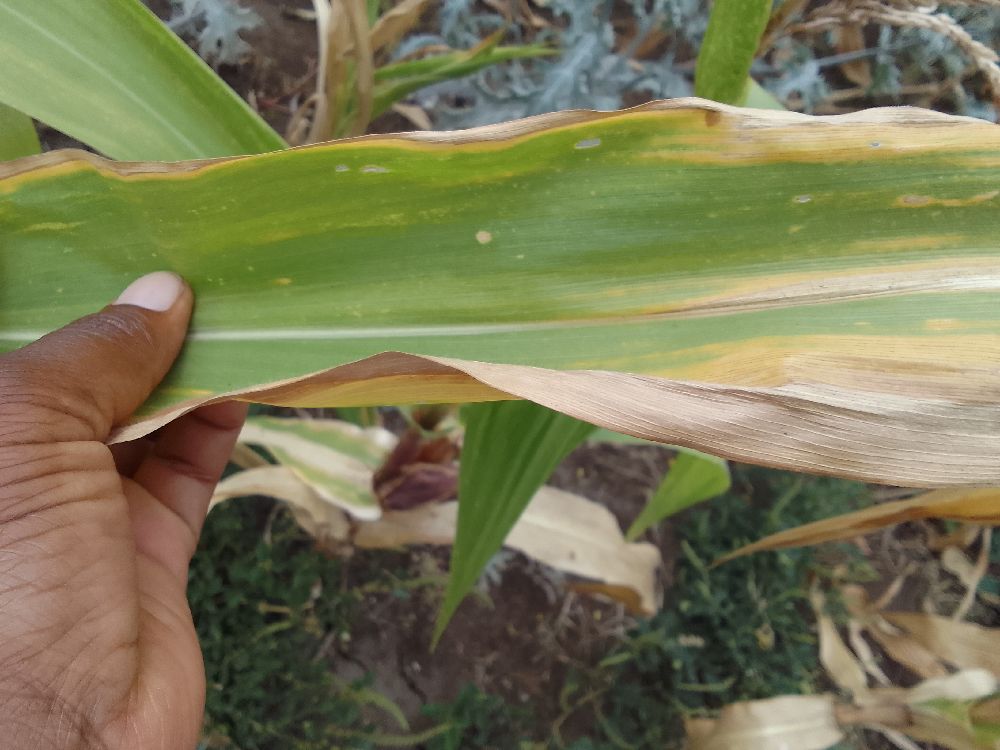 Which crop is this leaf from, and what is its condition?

maize, maize lethal necrosis
